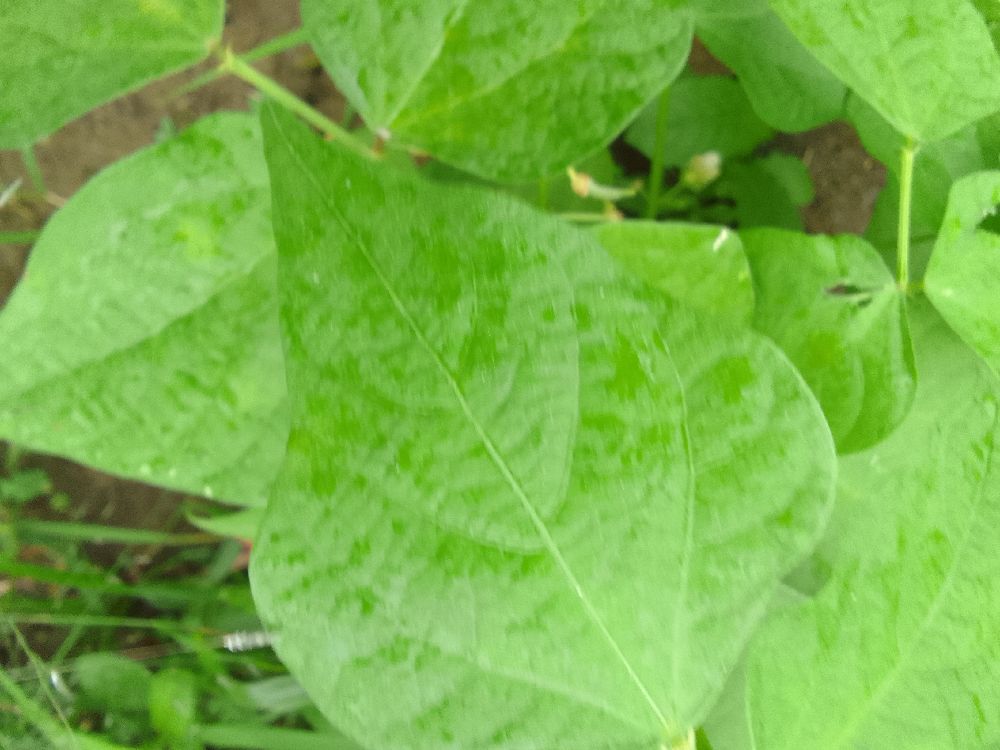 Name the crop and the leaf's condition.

common bean, healthy
